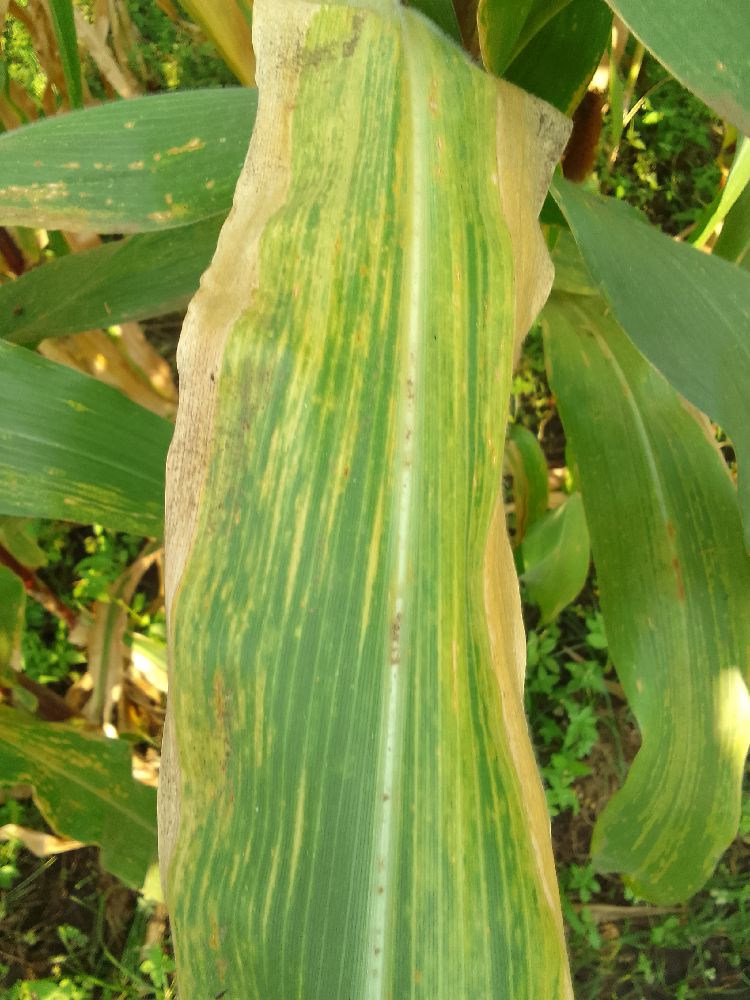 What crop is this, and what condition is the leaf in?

maize, maize lethal necrosis
